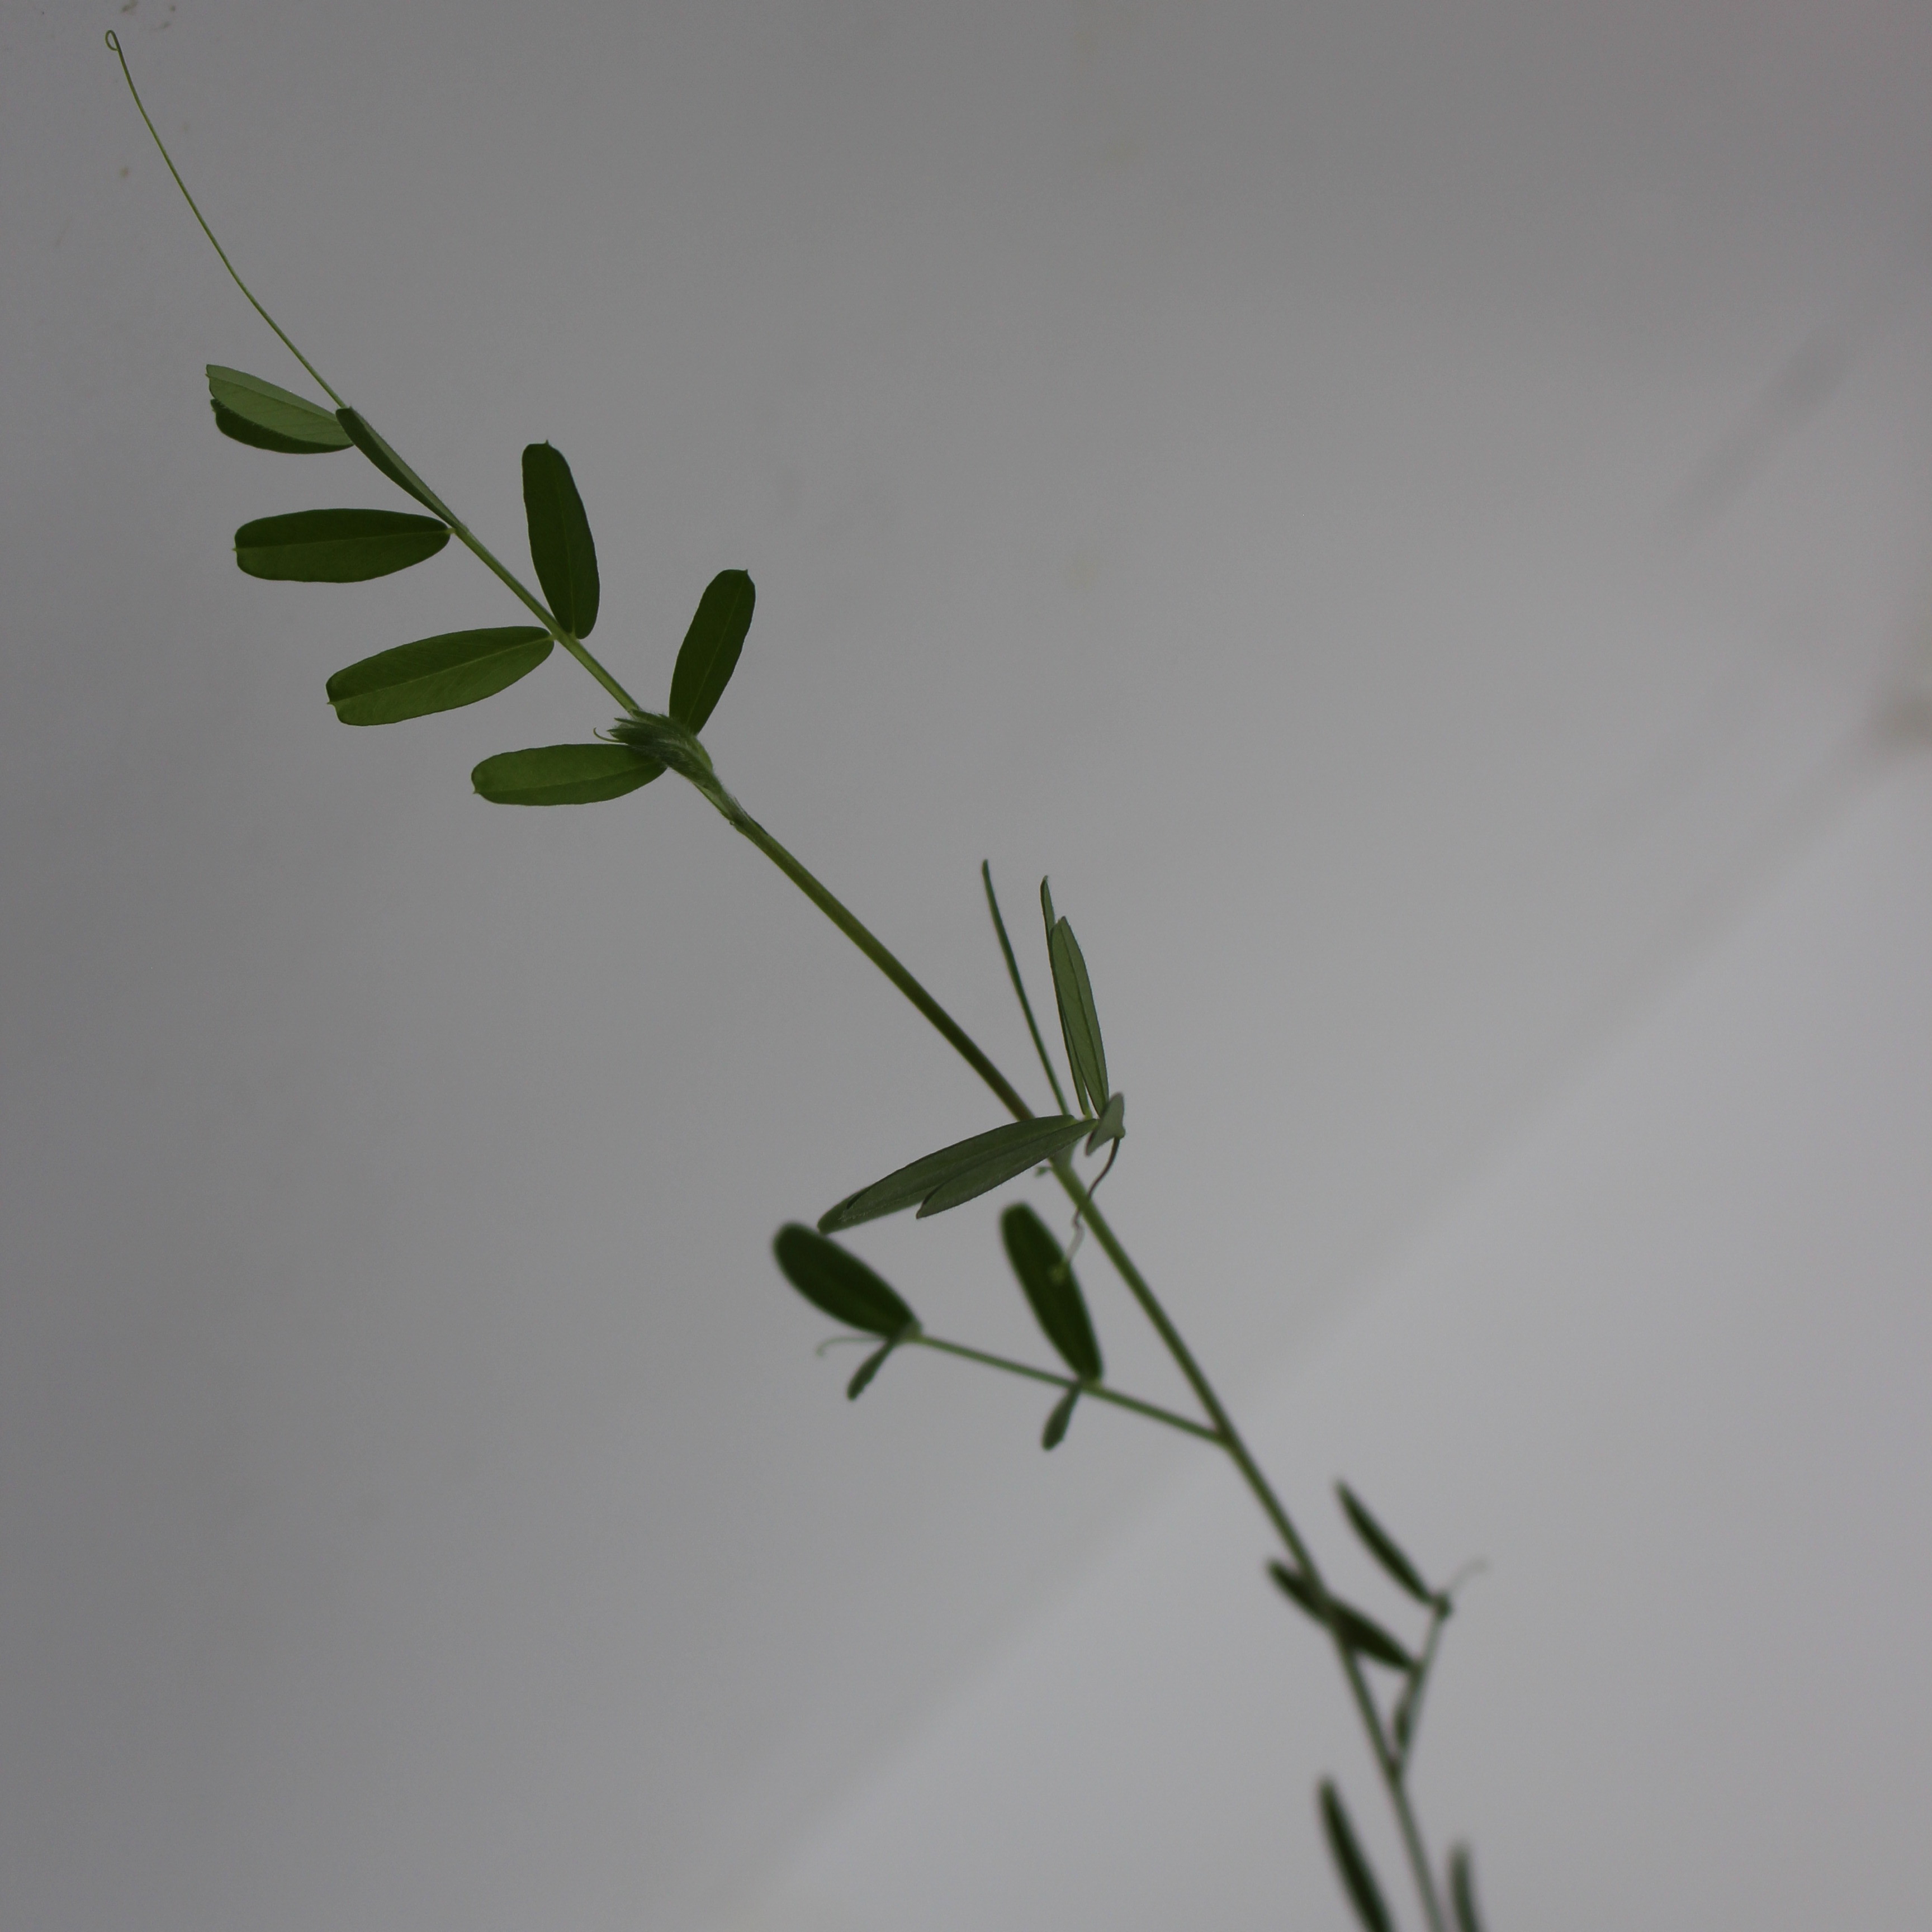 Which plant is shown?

Vicia sativa
